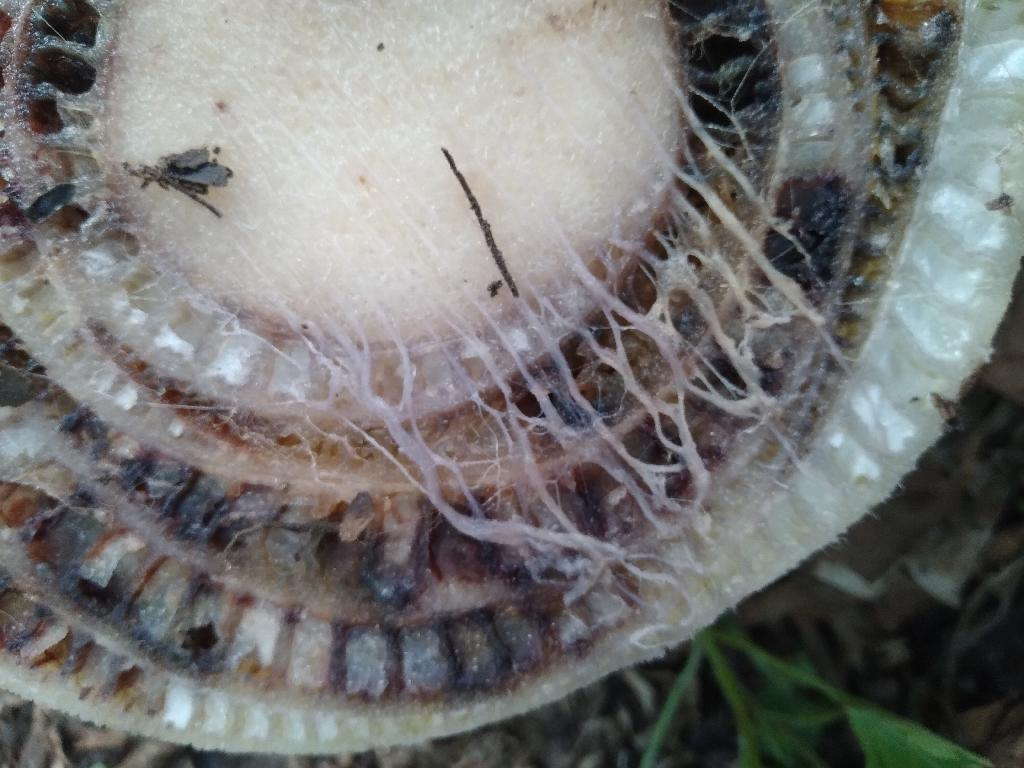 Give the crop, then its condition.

banana, fusarium wilt race 1
